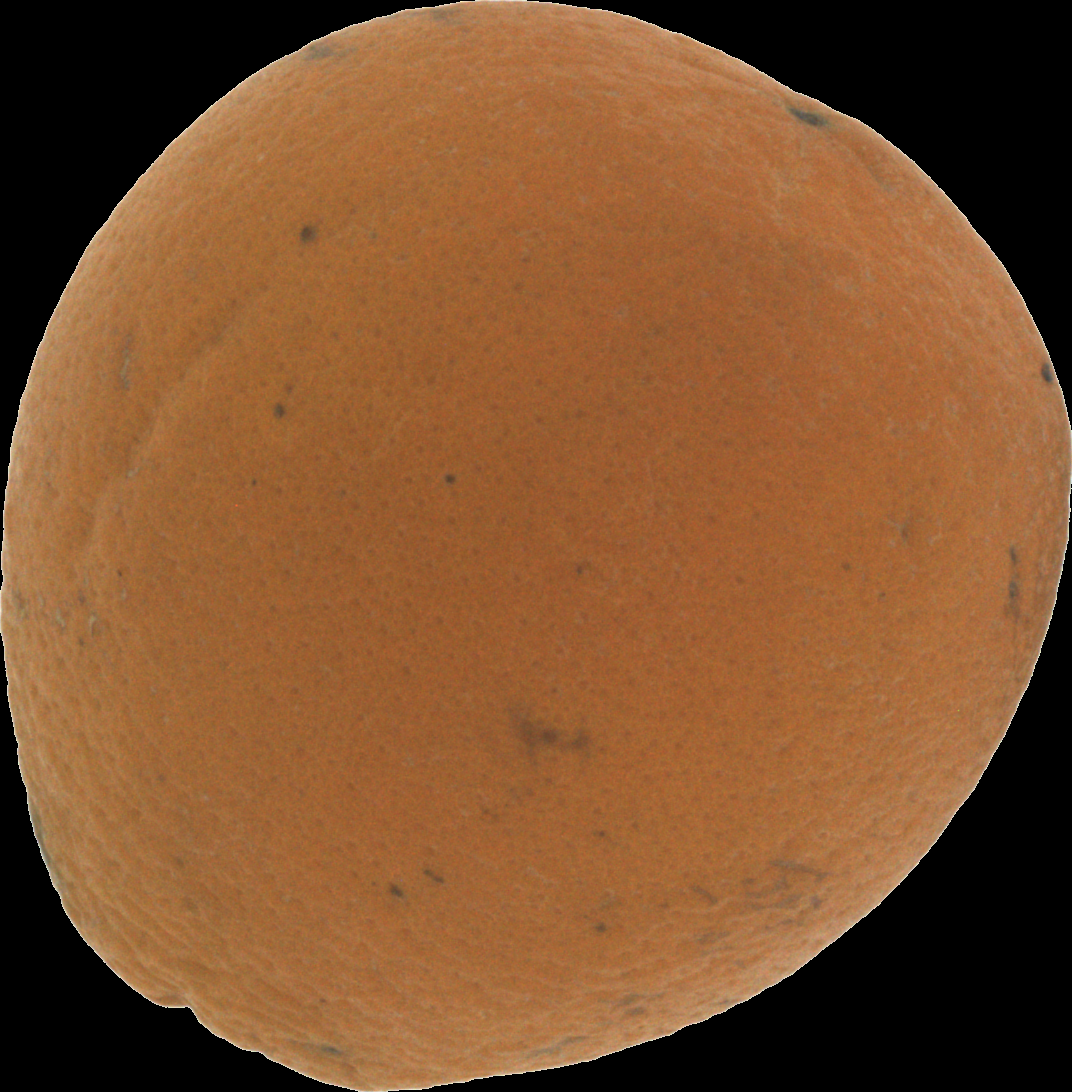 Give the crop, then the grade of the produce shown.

orange, bad
